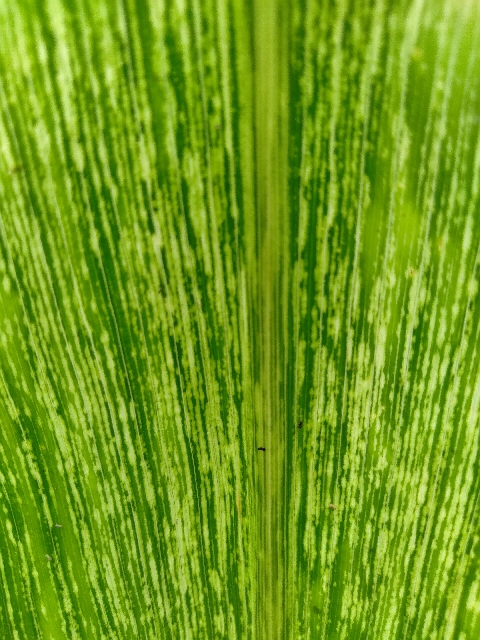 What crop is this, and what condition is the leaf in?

maize, maize streak virus
